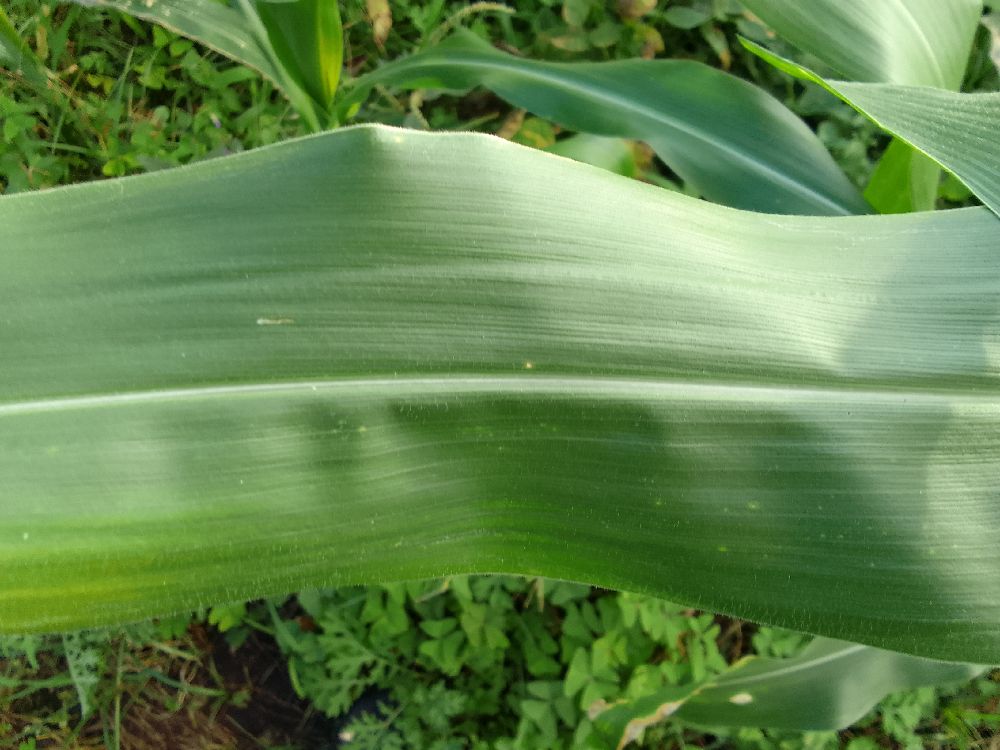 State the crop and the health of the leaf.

maize, healthy
